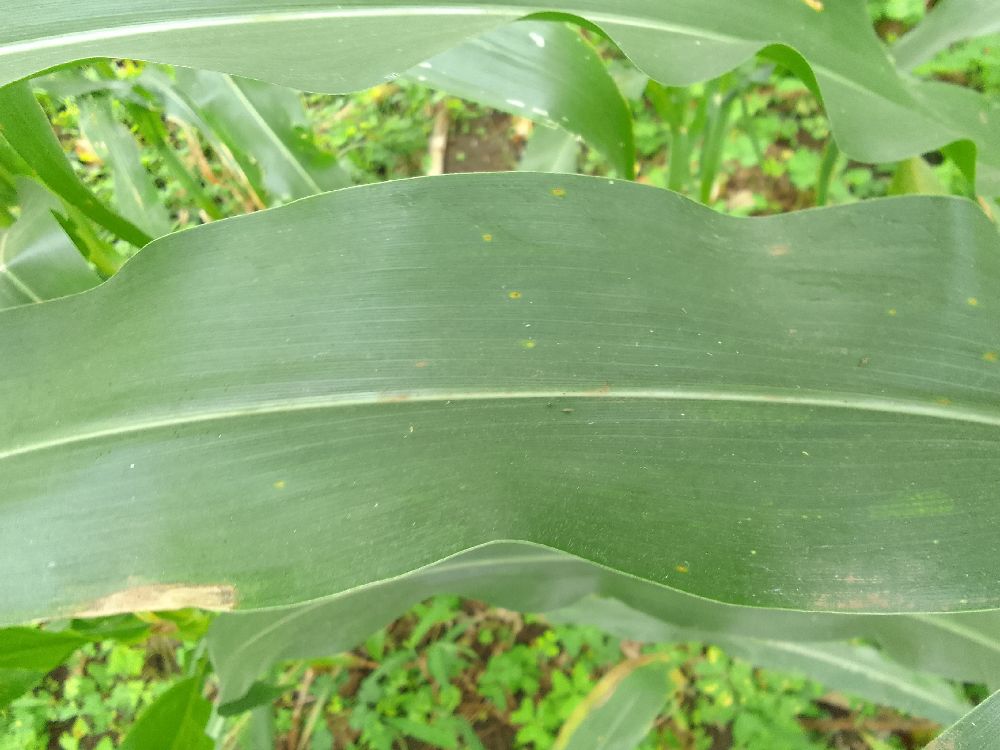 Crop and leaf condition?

maize, healthy
